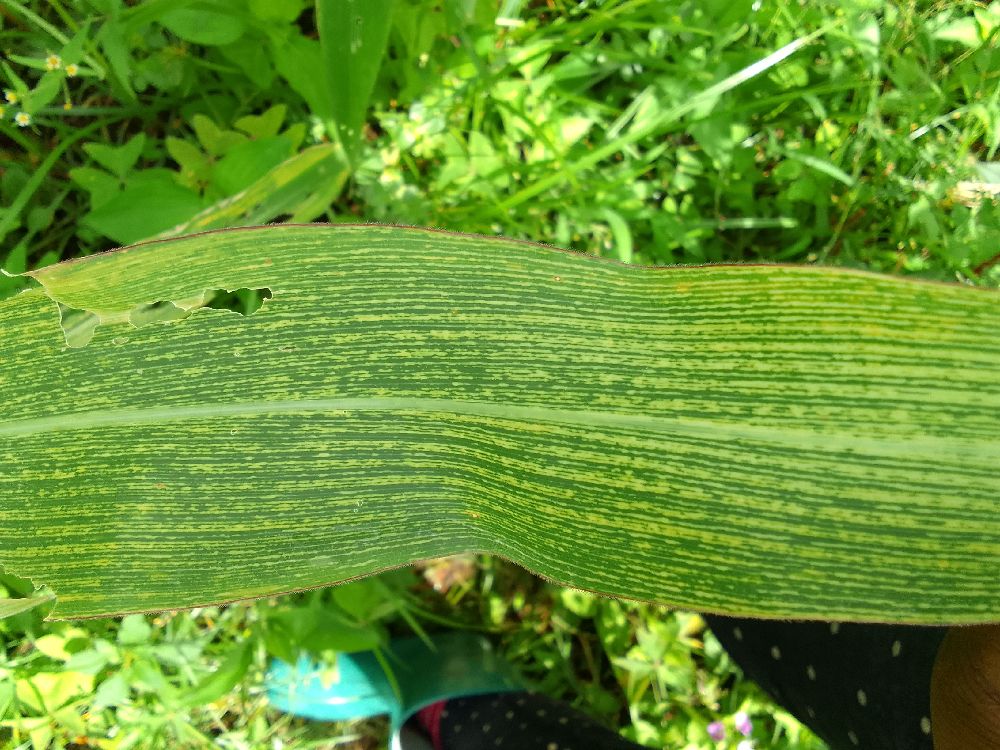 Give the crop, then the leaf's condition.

maize, maize streak virus
